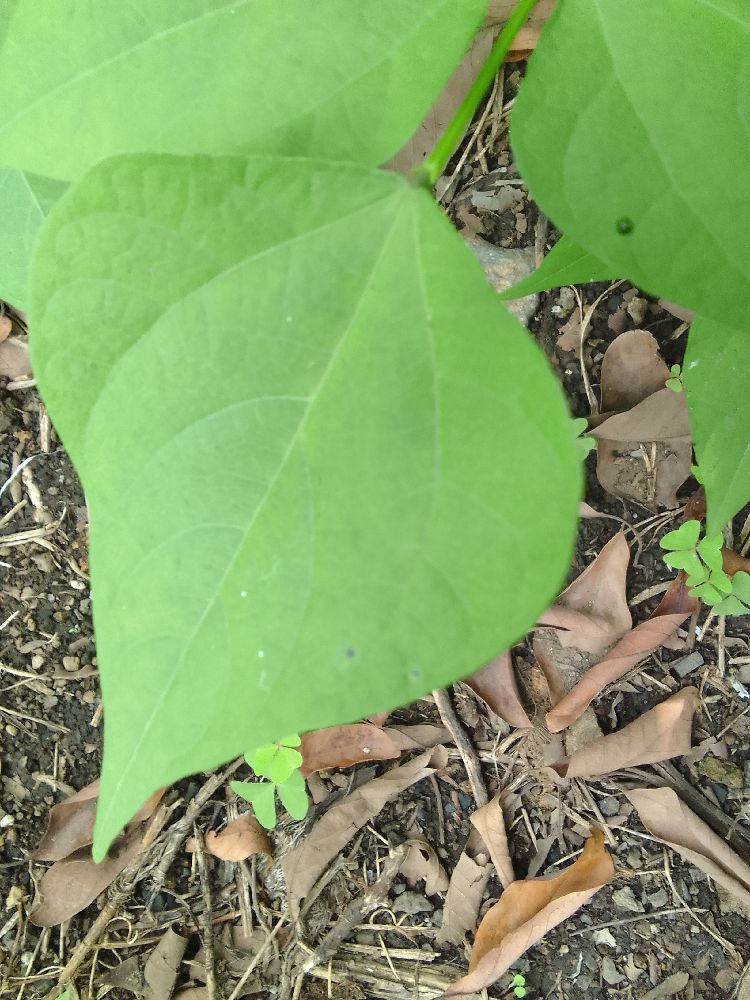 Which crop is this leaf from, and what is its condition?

common bean, healthy
